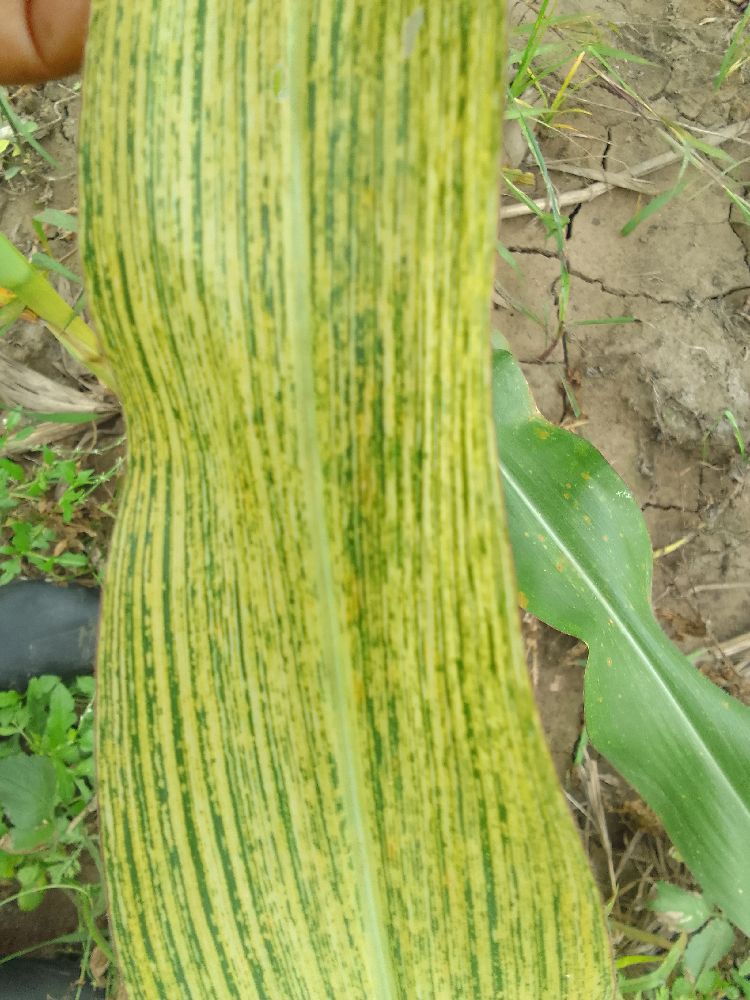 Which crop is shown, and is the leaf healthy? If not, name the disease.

maize, maize streak virus
